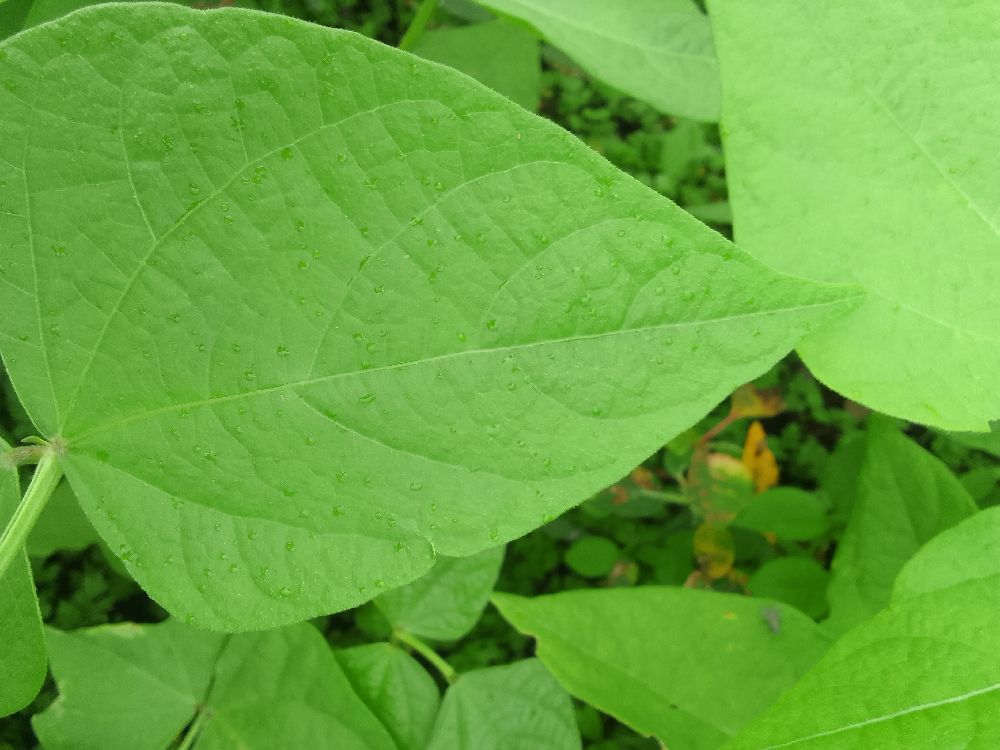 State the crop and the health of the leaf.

common bean, healthy
